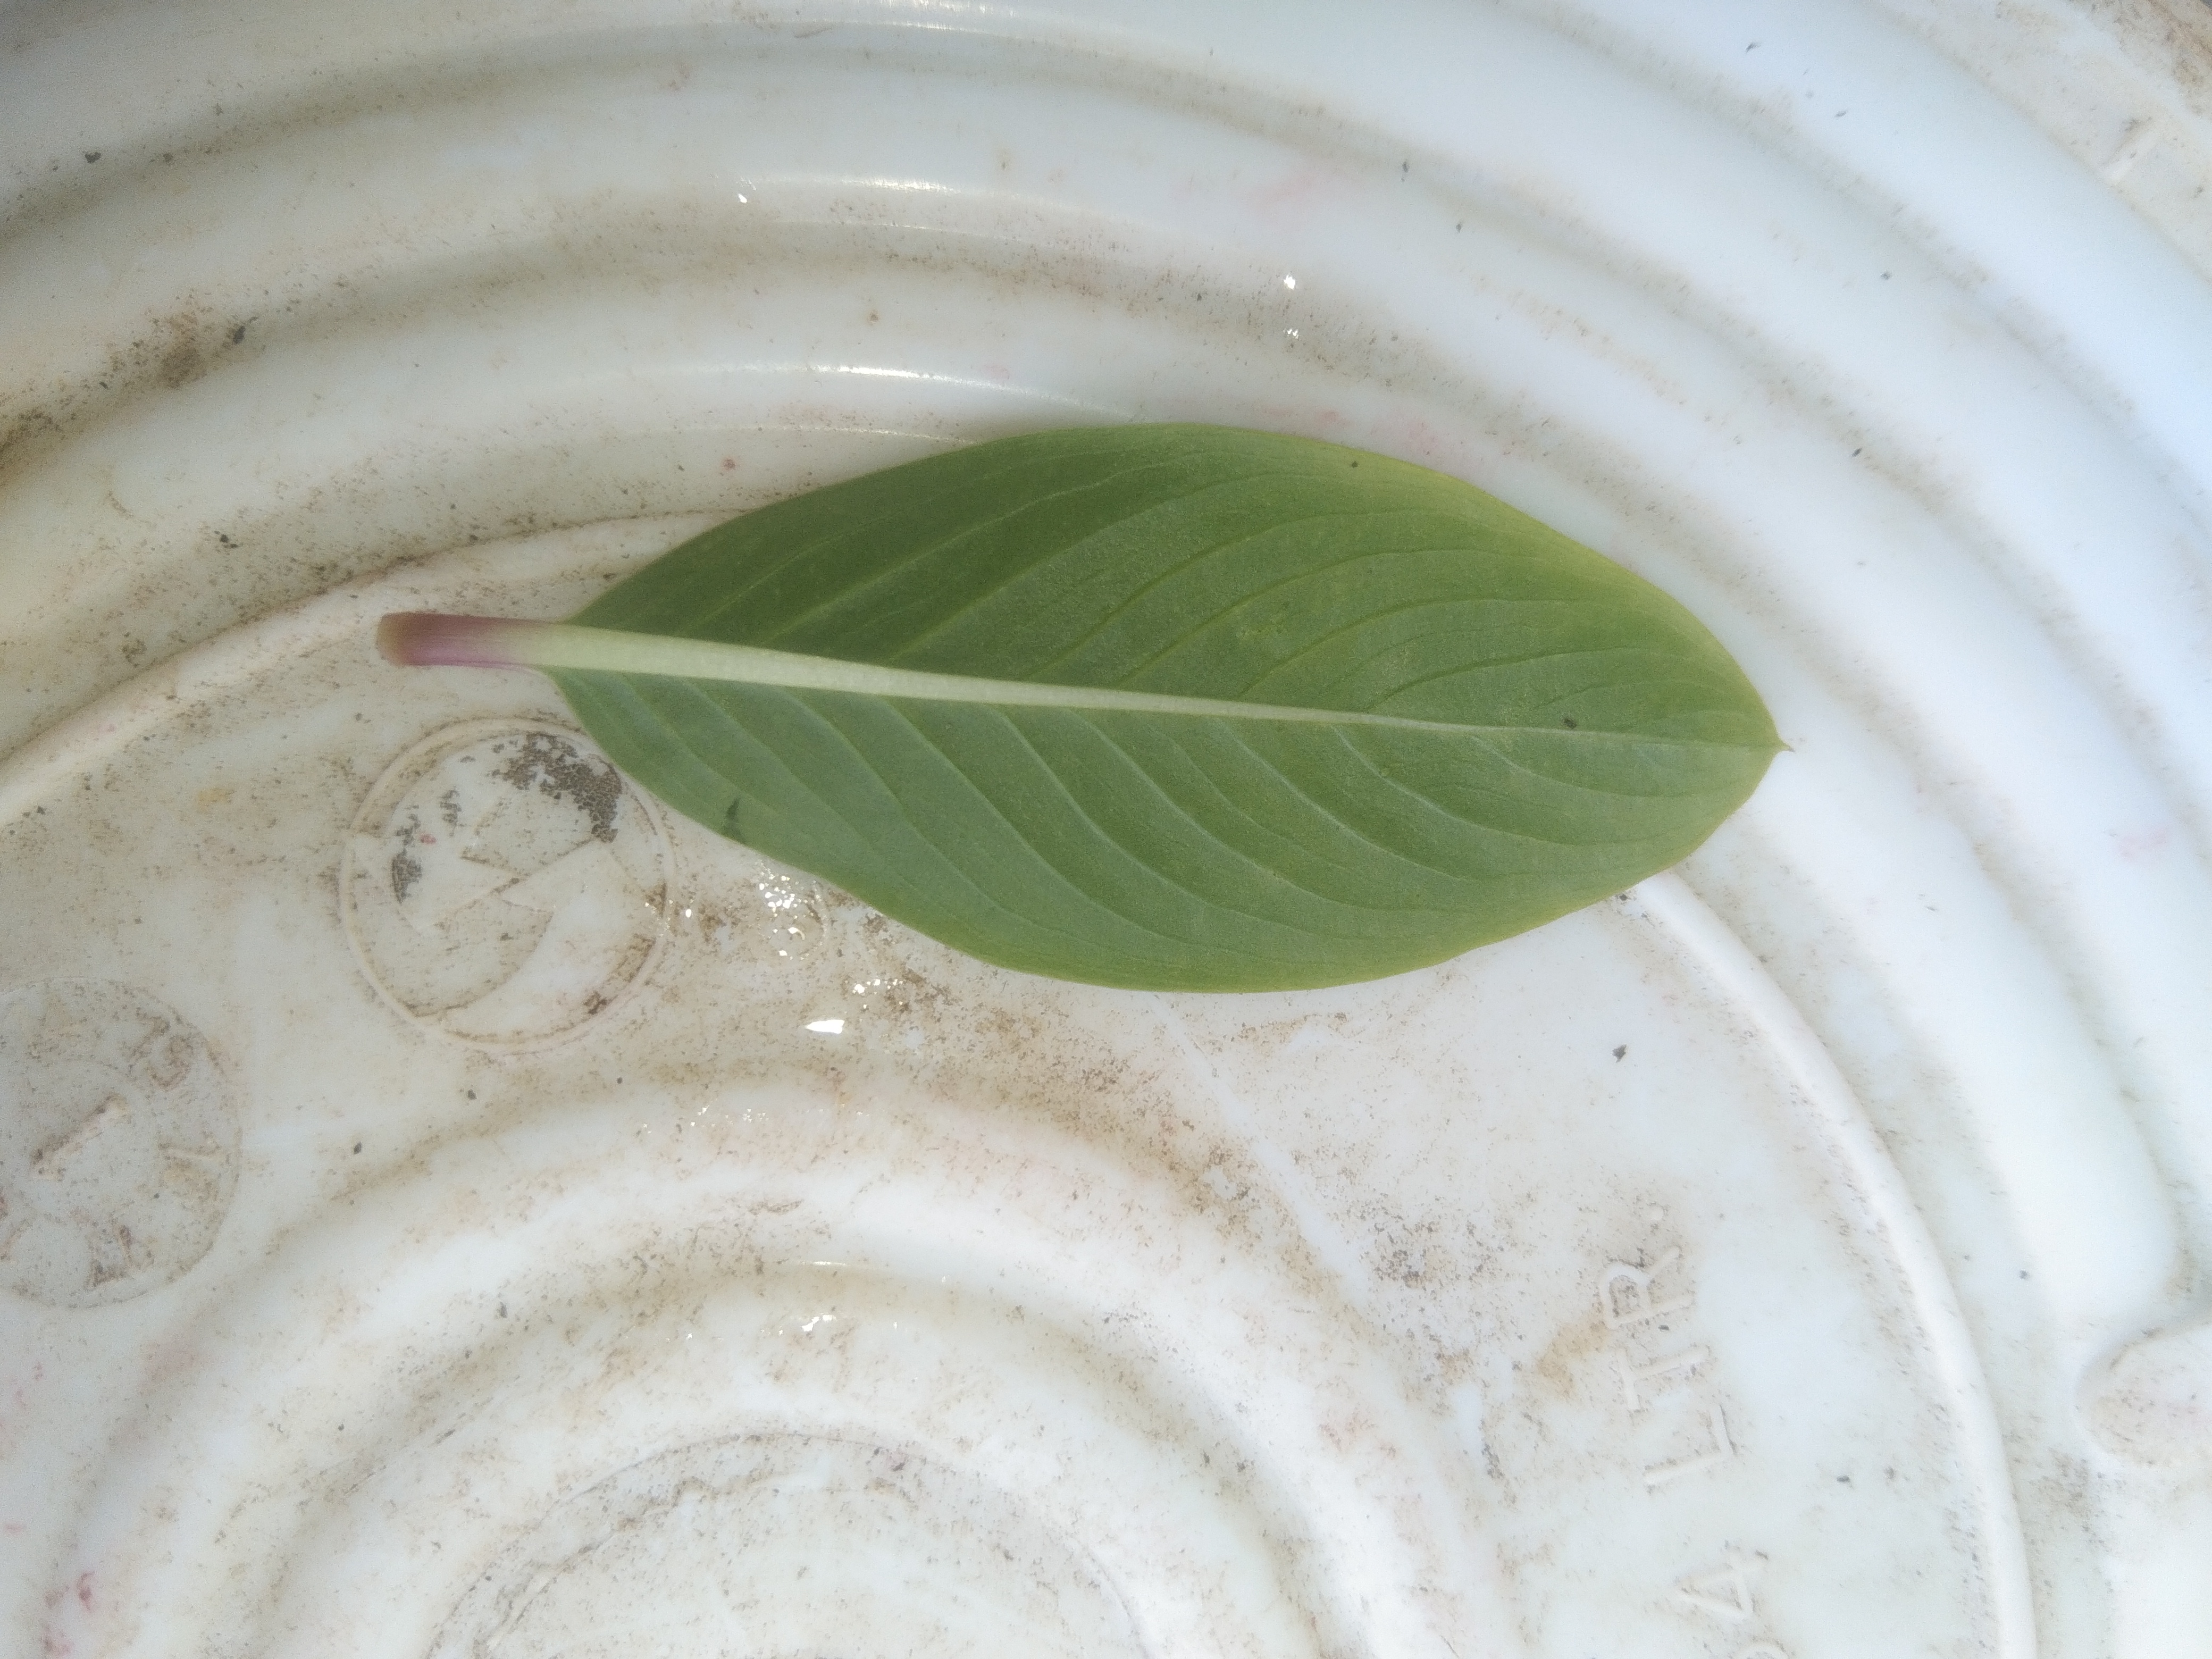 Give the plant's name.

rose periwinkle
